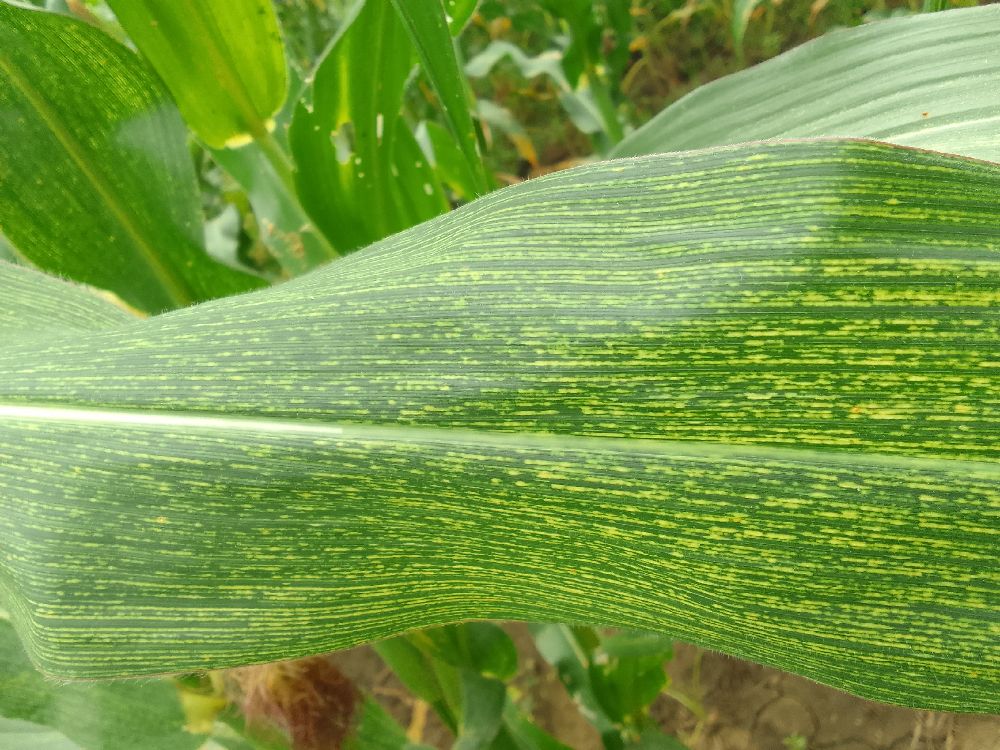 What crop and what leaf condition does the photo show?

maize, maize streak virus
